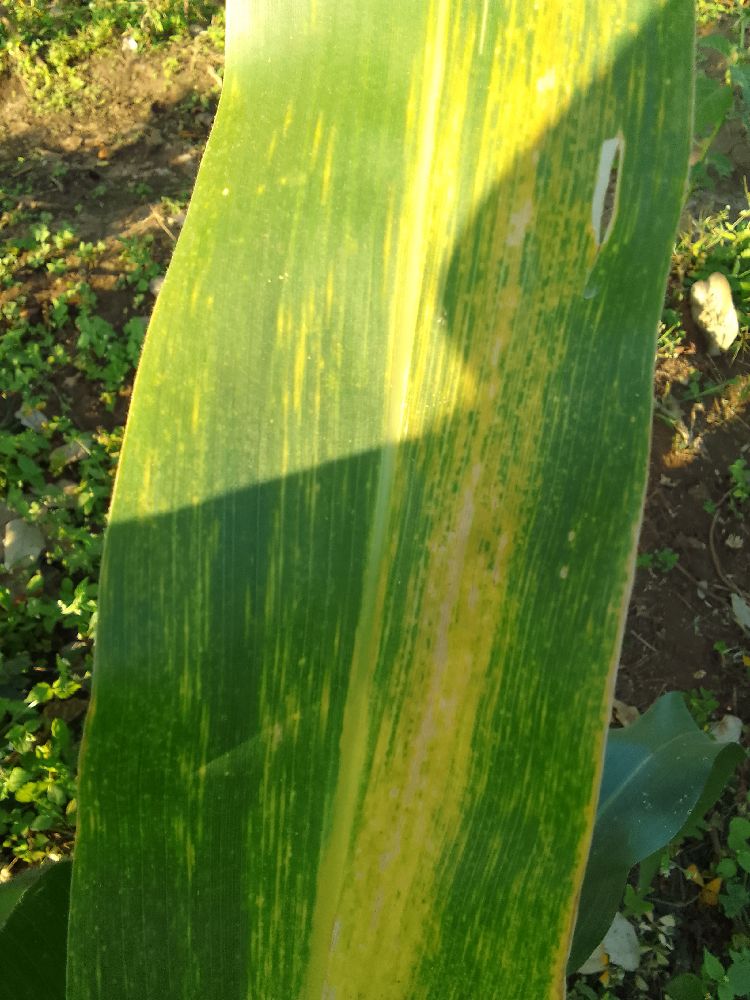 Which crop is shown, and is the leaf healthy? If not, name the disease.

maize, maize lethal necrosis
